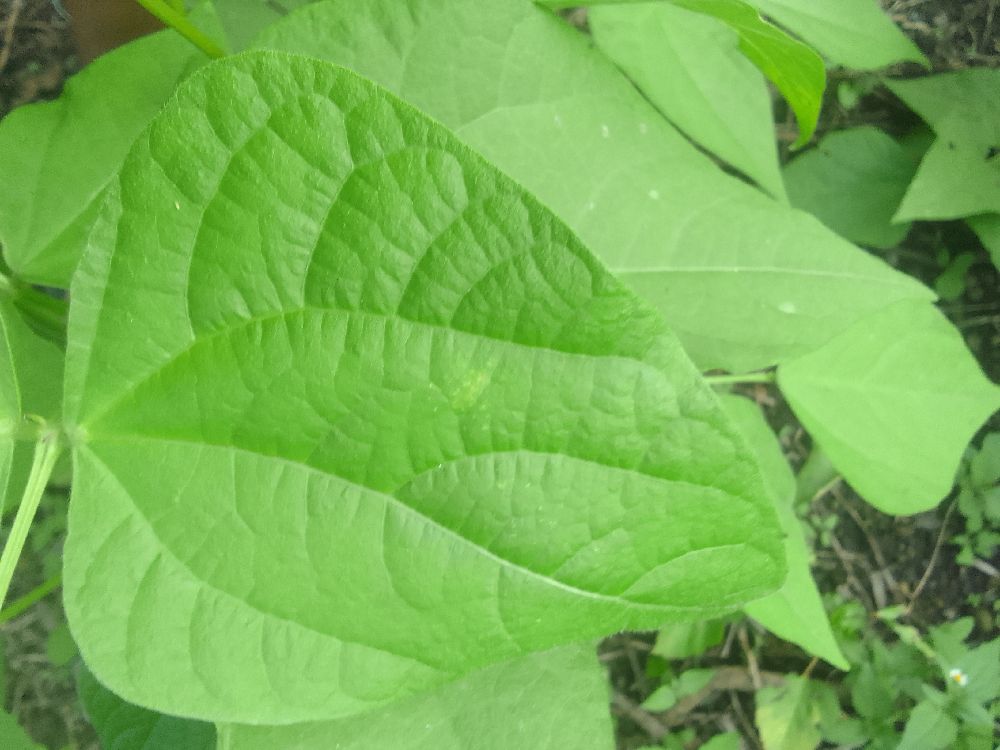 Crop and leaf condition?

common bean, healthy
